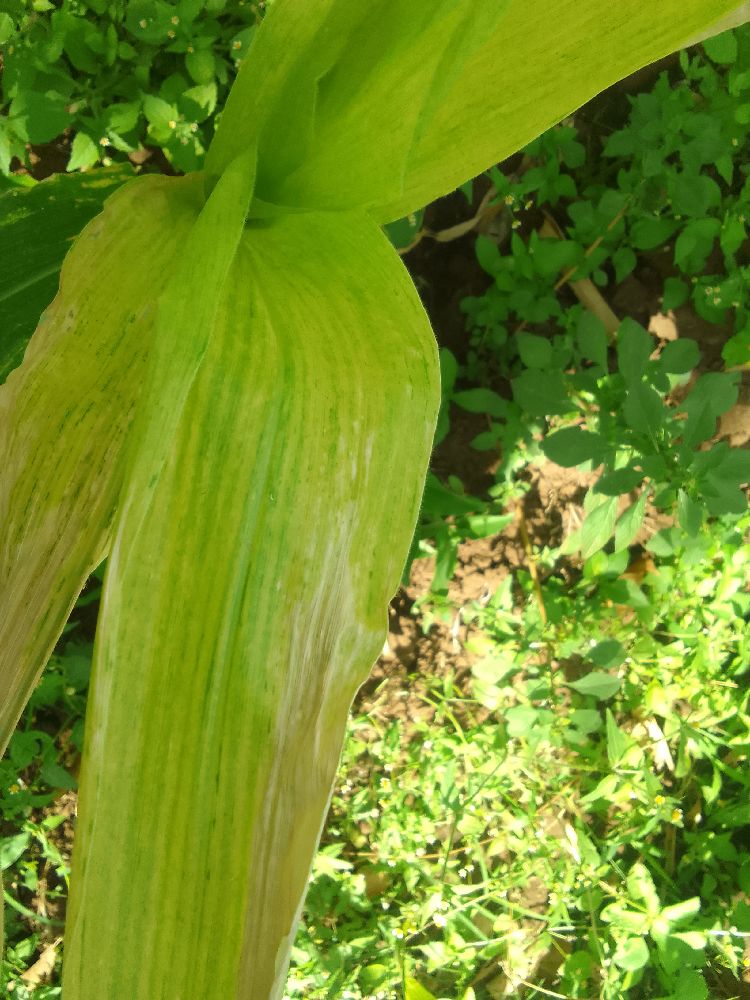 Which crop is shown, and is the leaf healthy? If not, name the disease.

maize, maize lethal necrosis
